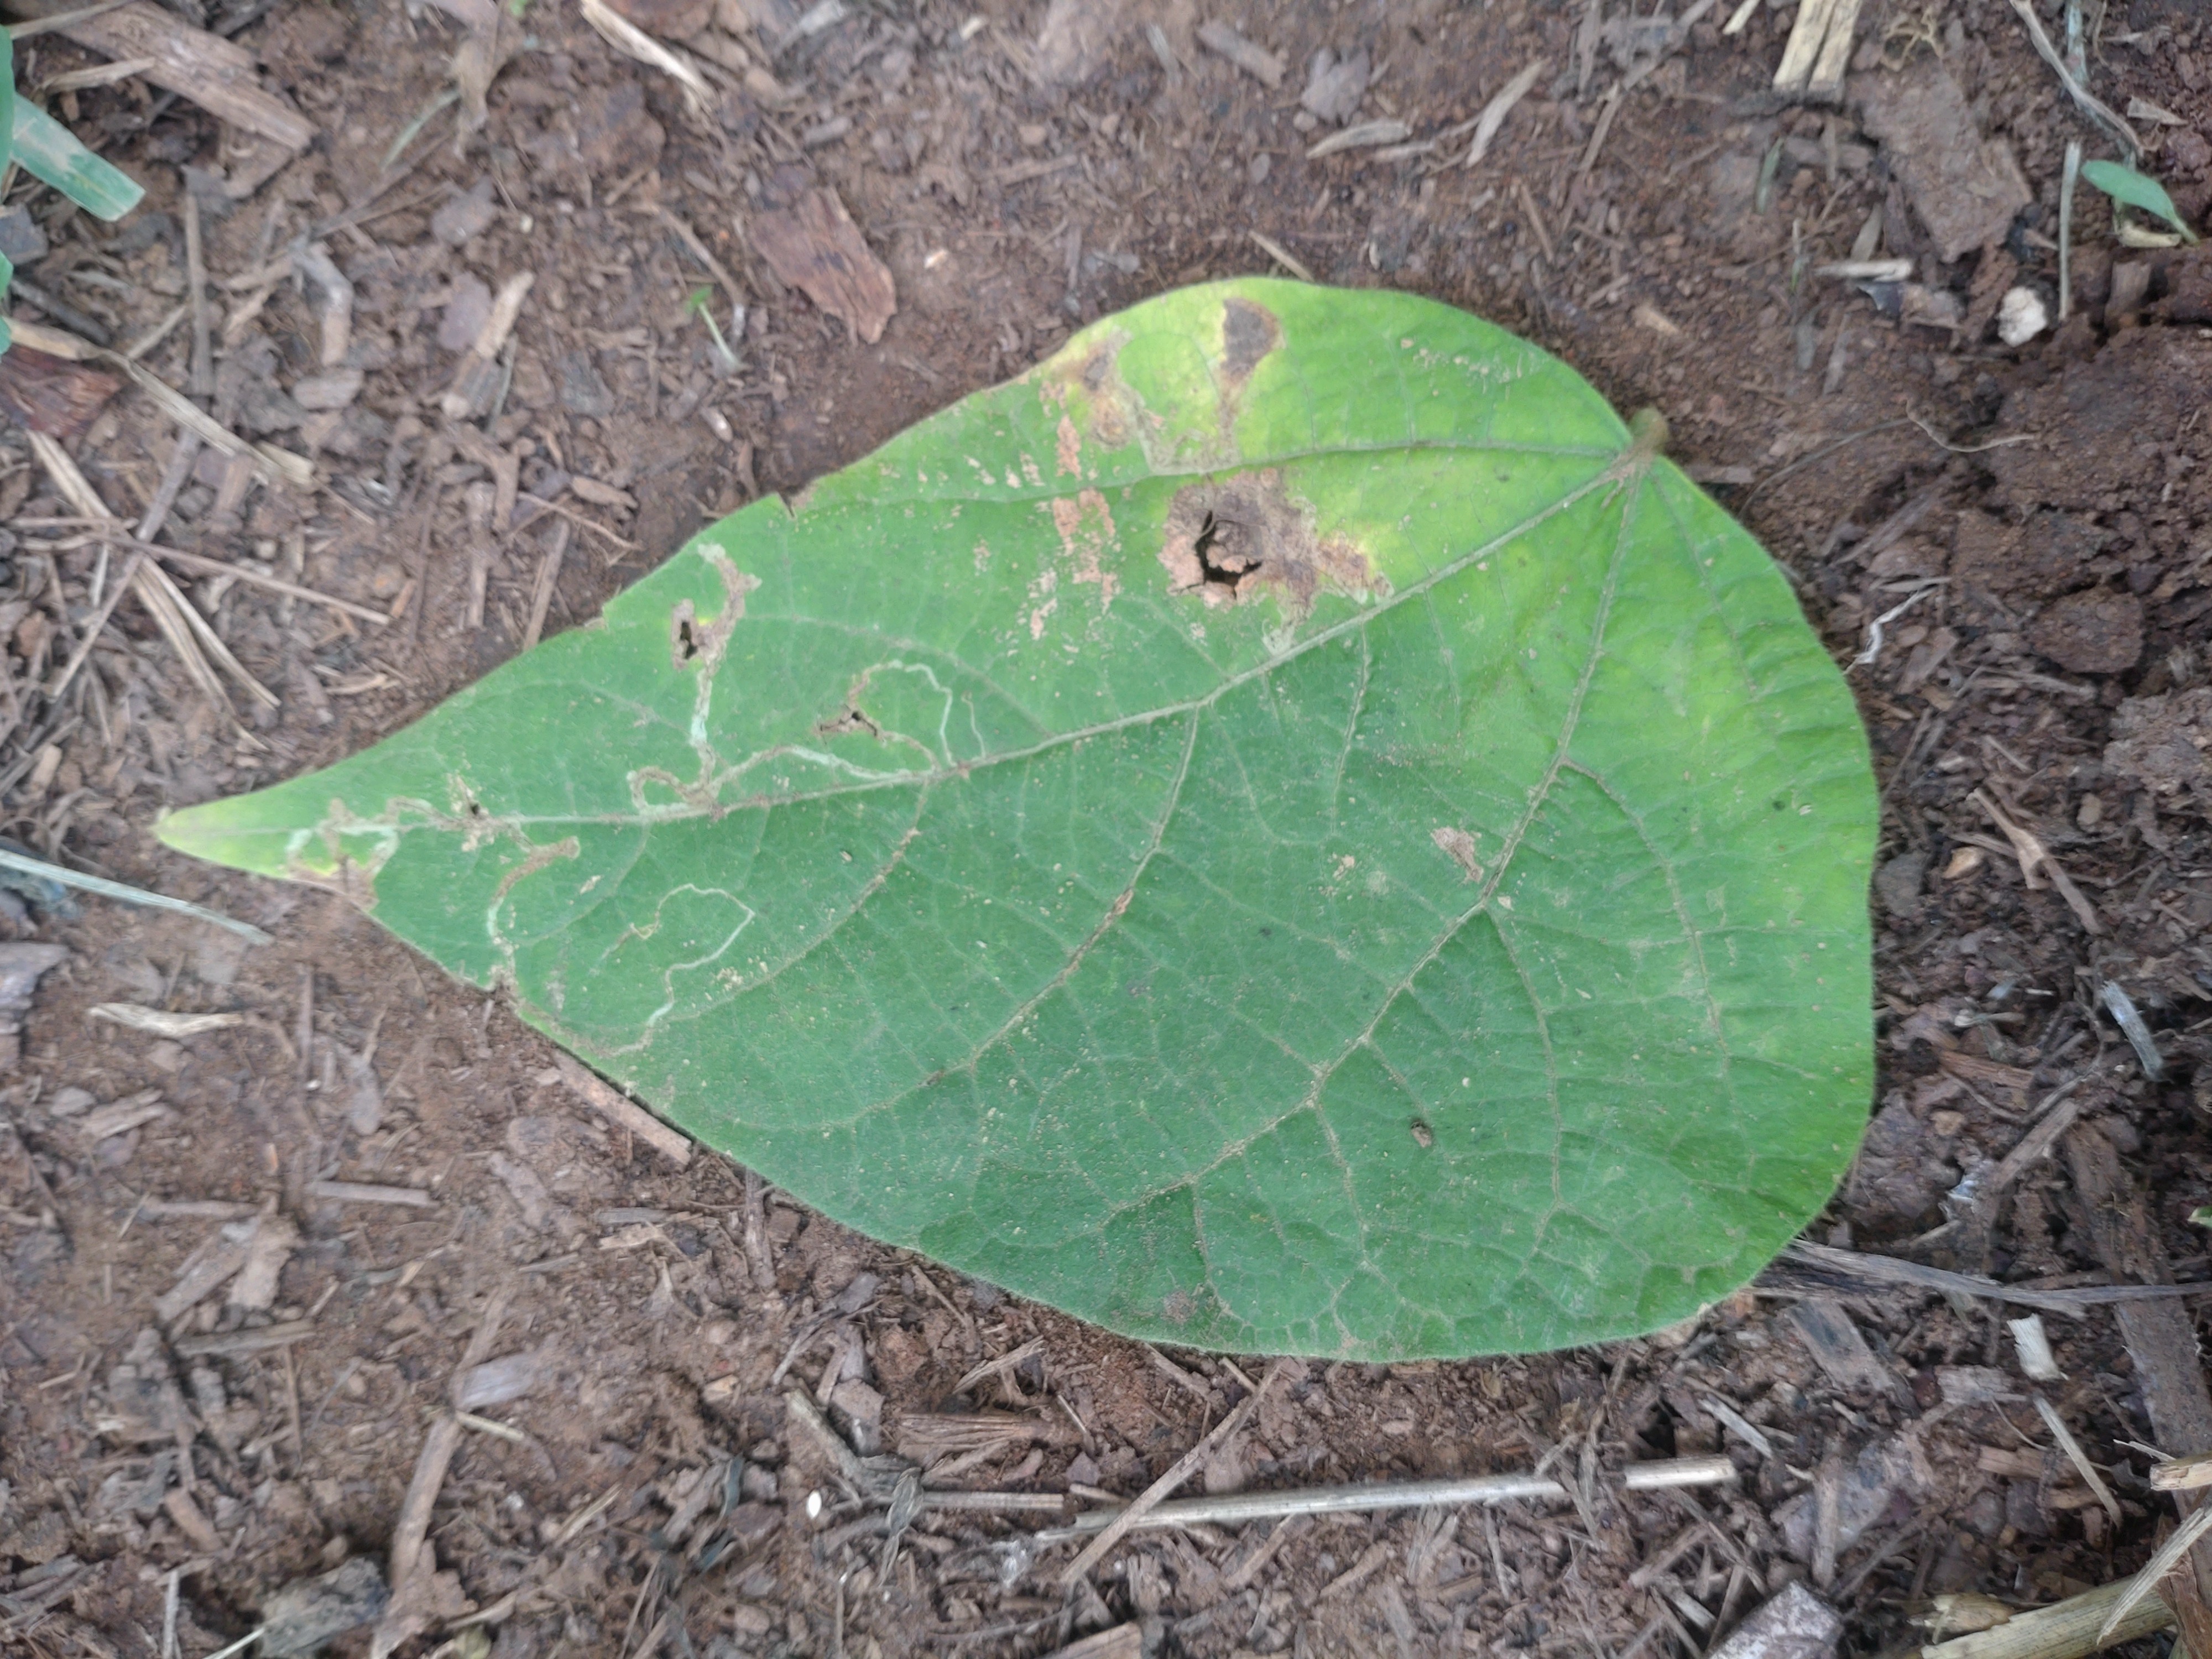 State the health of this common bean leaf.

anthracnose
